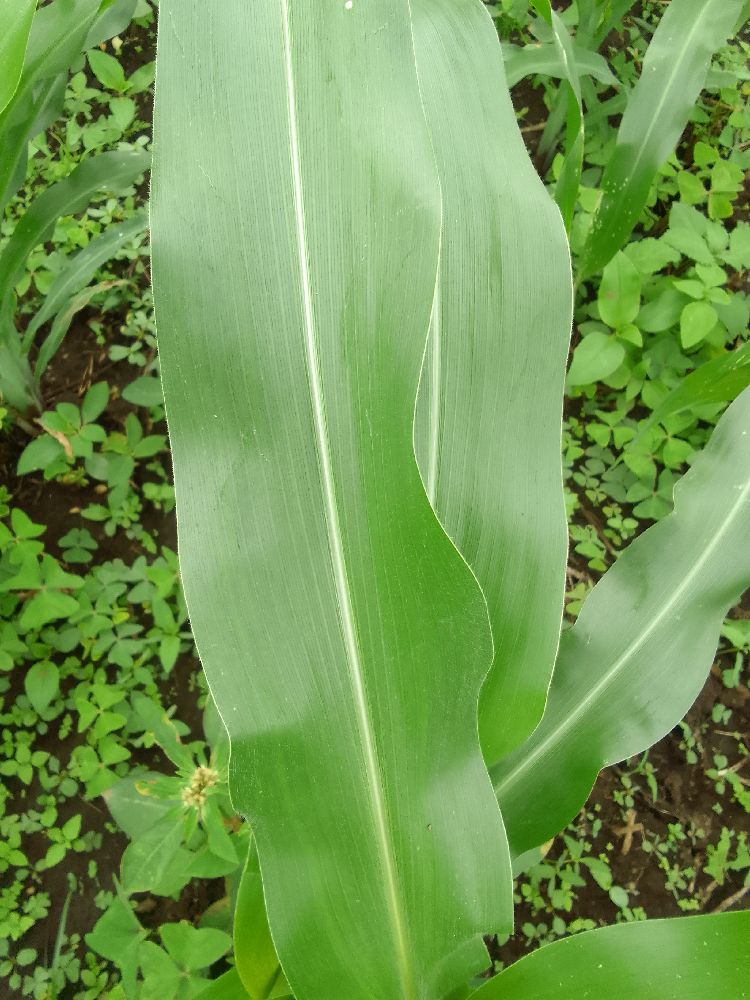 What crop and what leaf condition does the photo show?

maize, healthy
